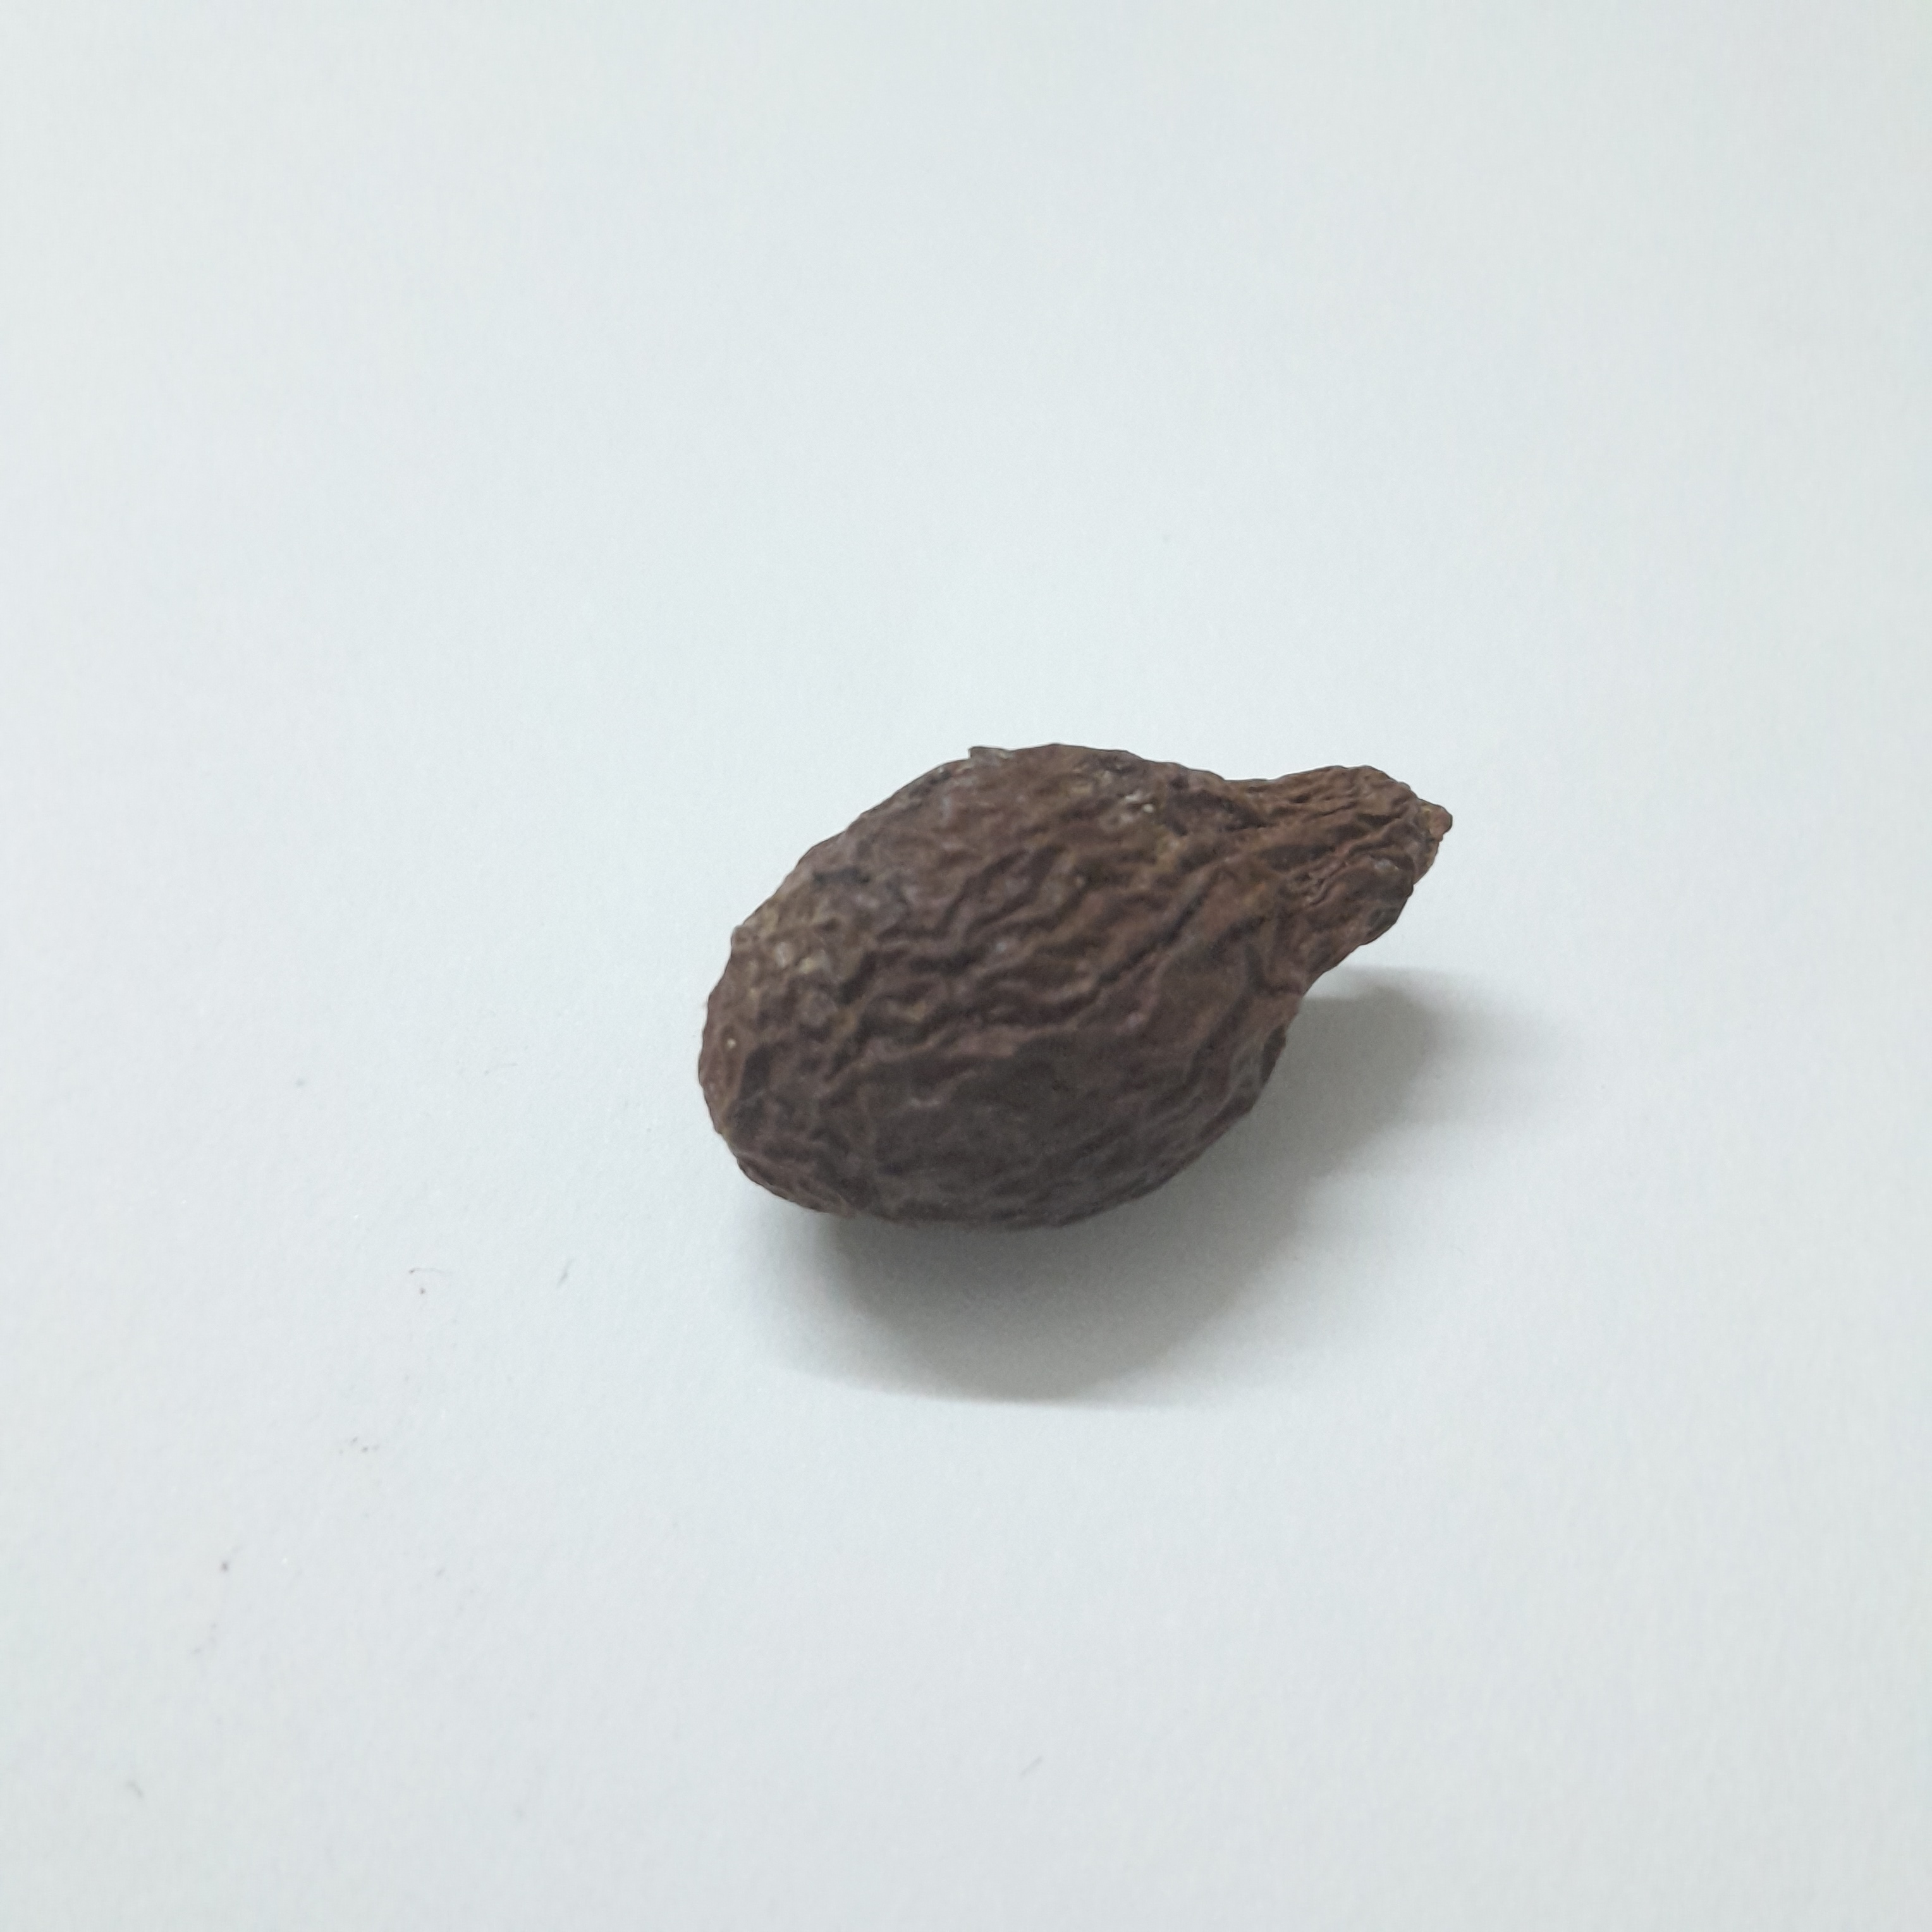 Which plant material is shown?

niranjanphal
